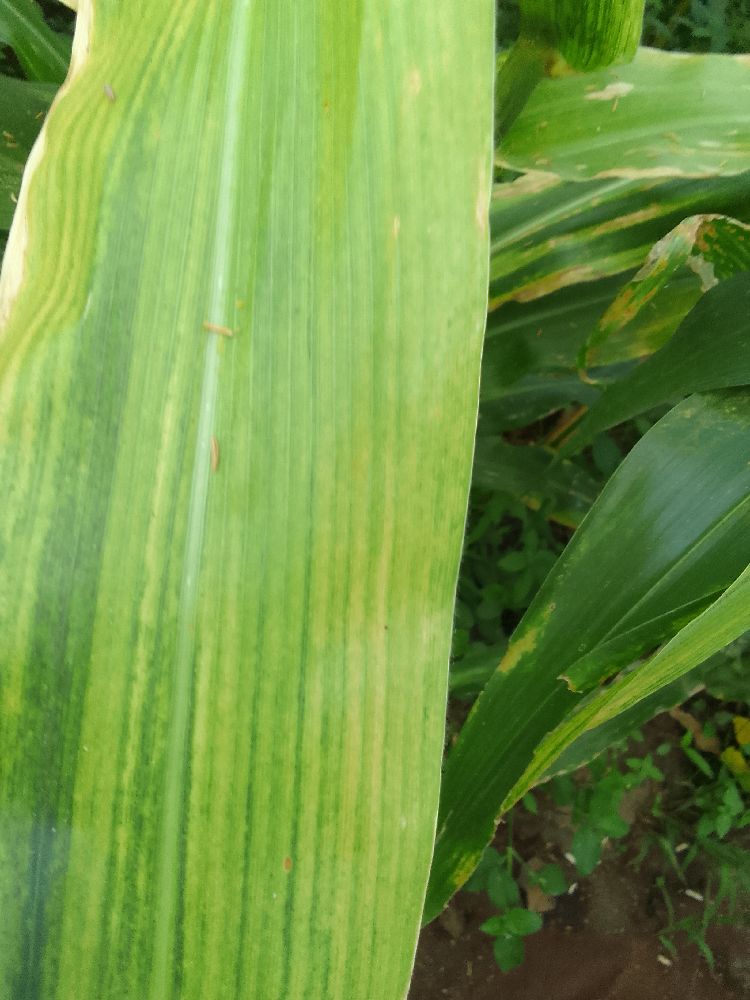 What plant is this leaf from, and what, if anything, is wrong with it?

maize, maize lethal necrosis
